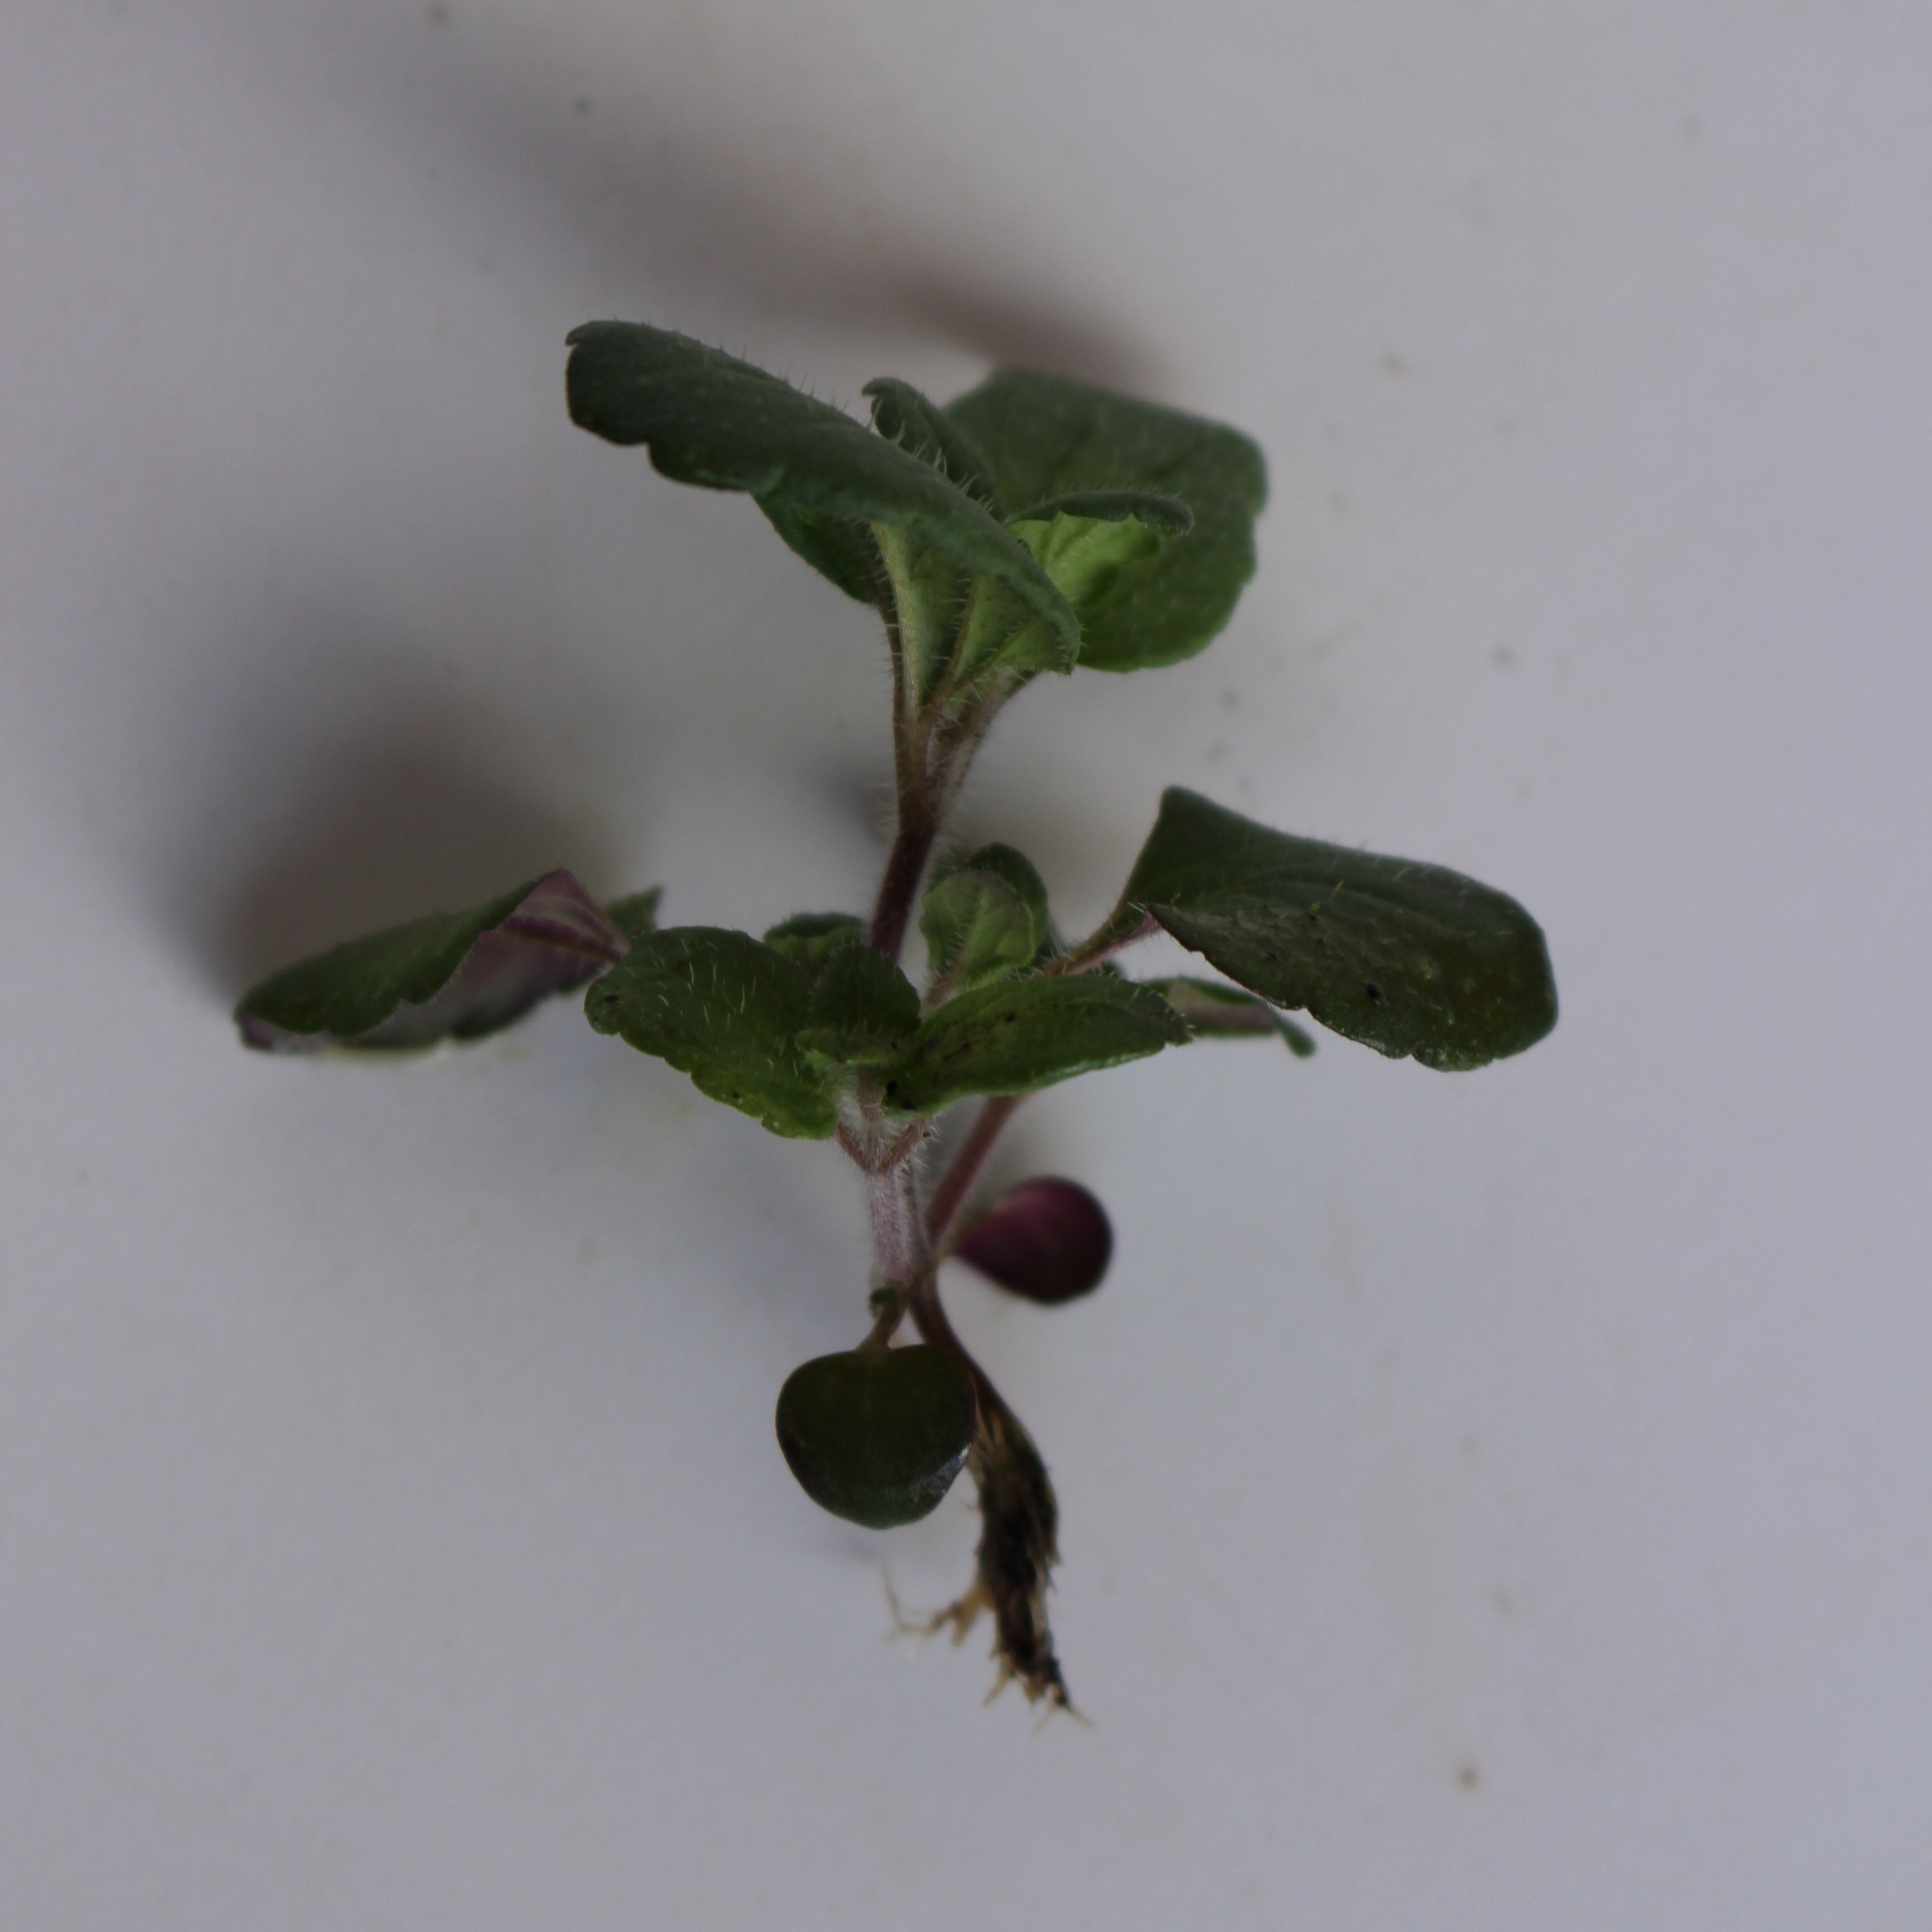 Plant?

Veronica persica
